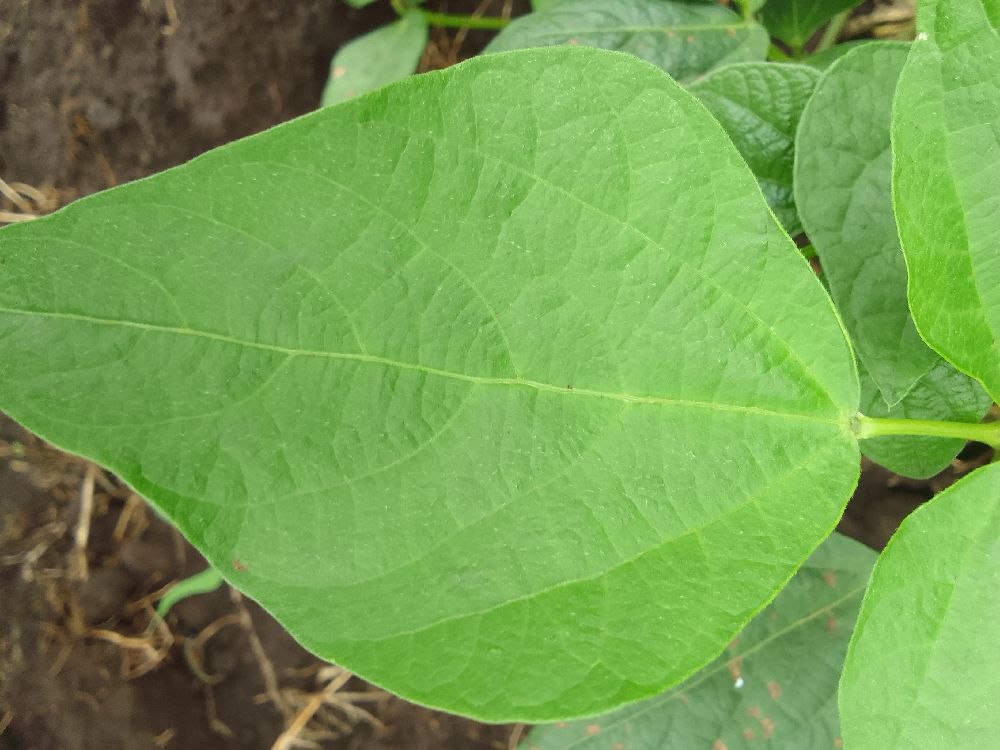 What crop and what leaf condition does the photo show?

common bean, healthy
